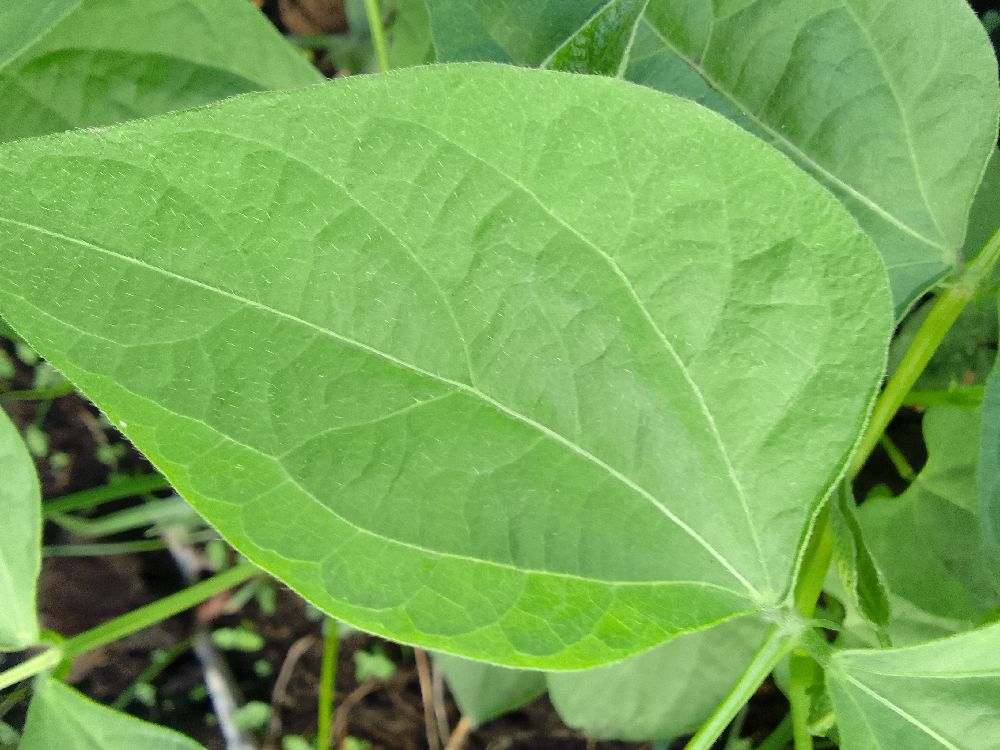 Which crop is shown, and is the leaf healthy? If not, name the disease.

common bean, healthy
